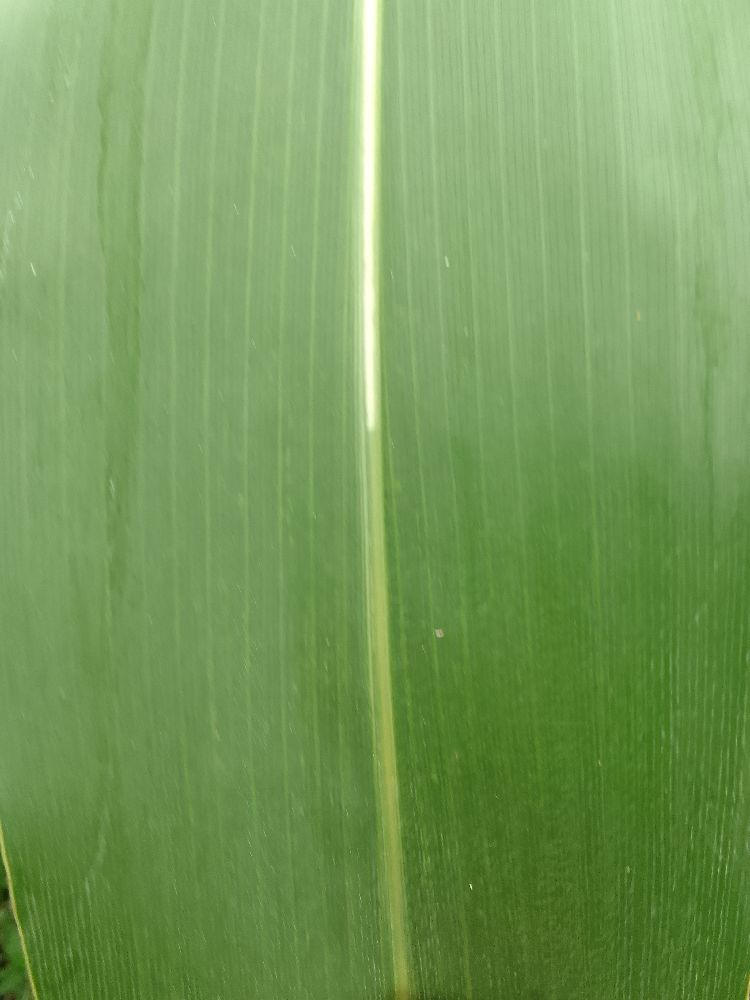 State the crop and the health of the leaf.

maize, healthy
